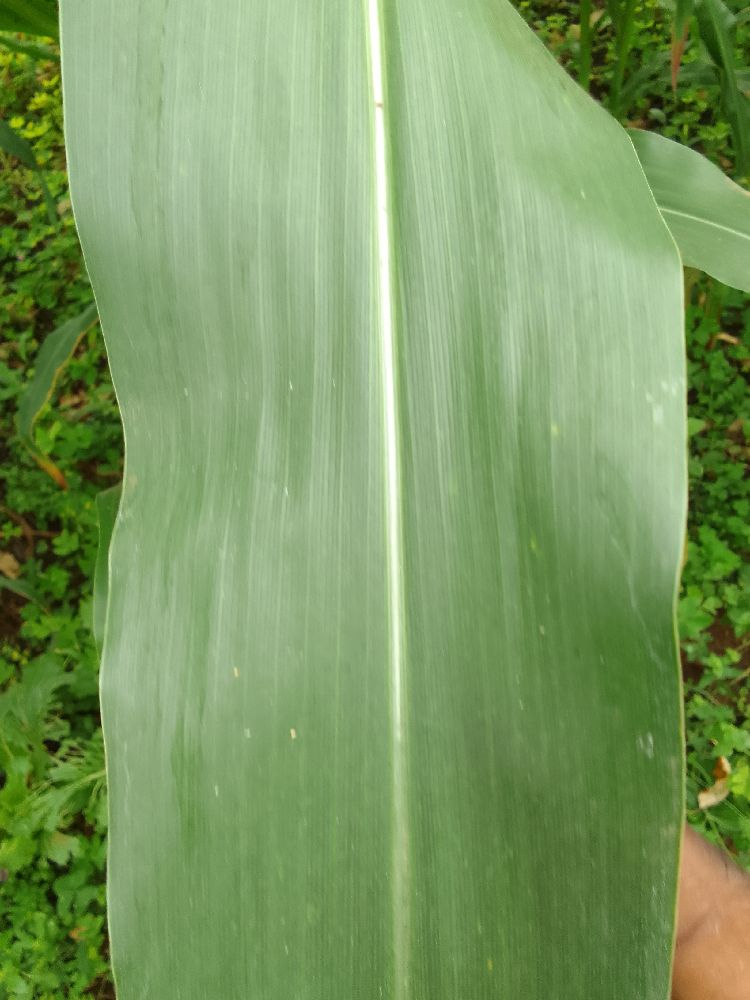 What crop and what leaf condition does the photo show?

maize, healthy
